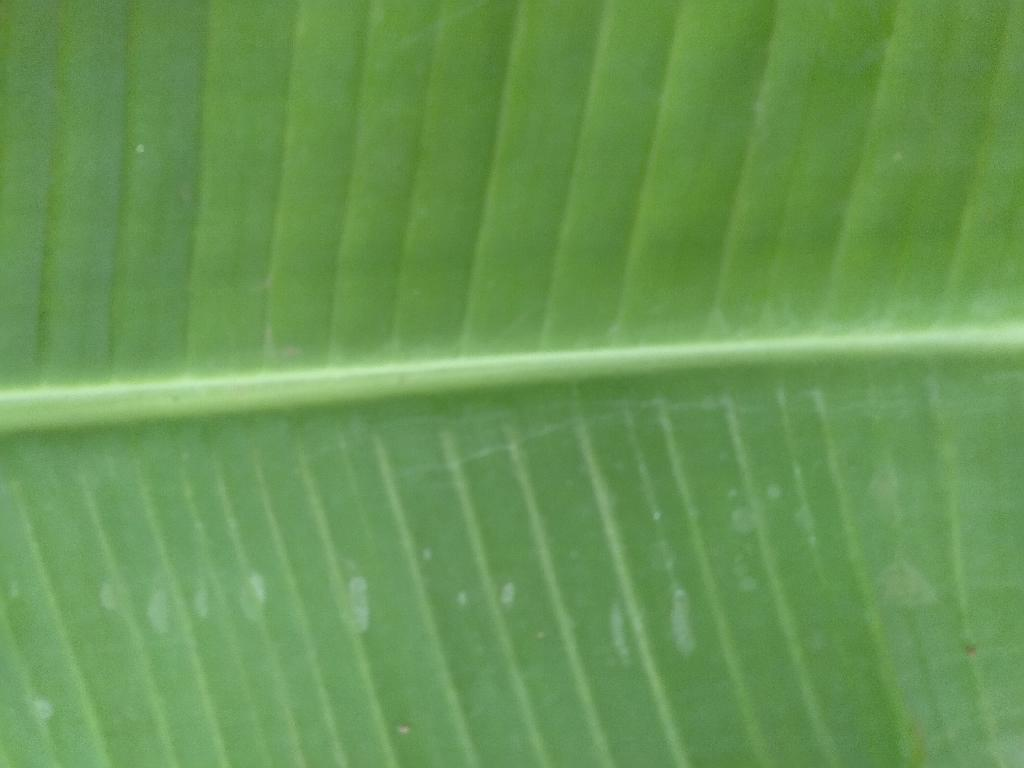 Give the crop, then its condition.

banana, healthy
